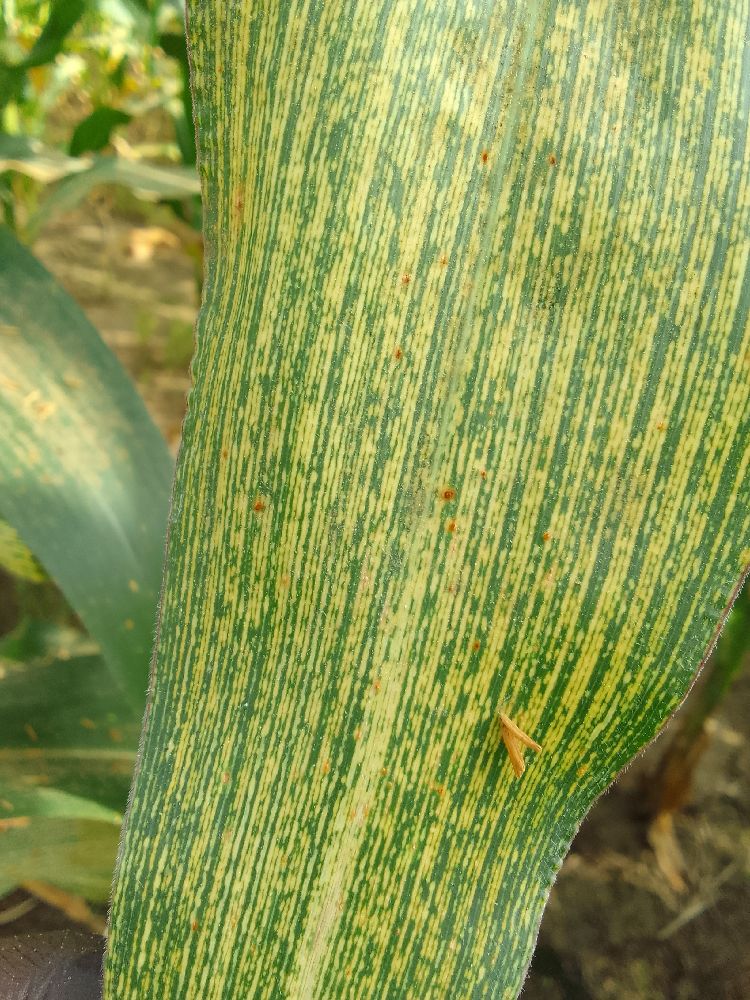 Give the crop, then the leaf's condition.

maize, maize streak virus
